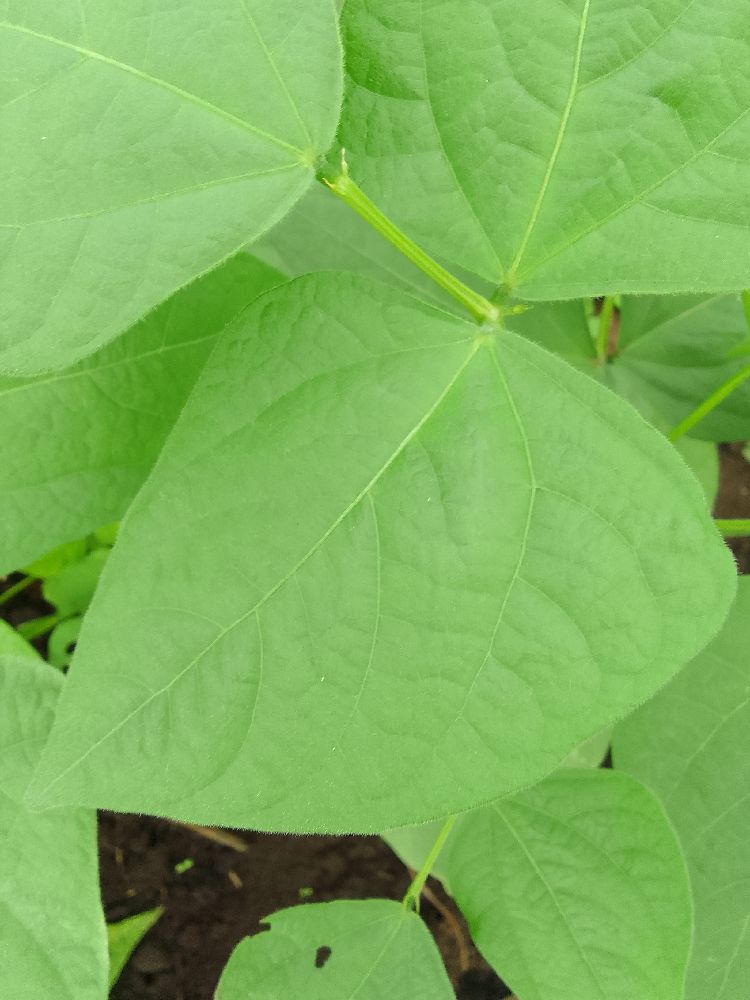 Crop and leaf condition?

common bean, healthy
